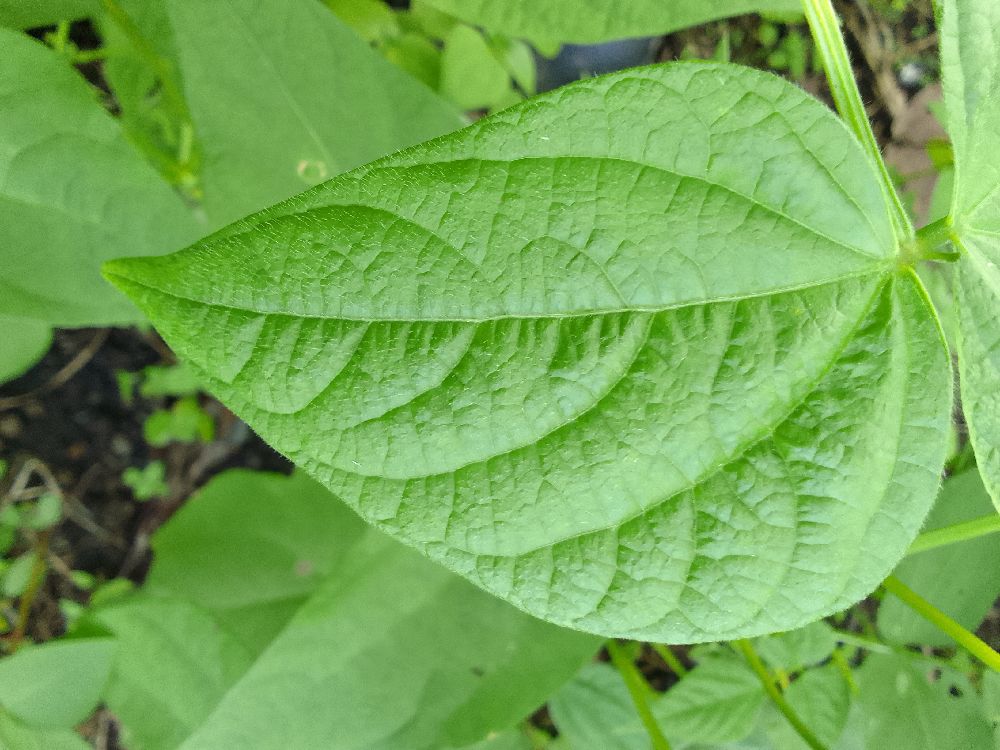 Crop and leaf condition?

common bean, healthy
